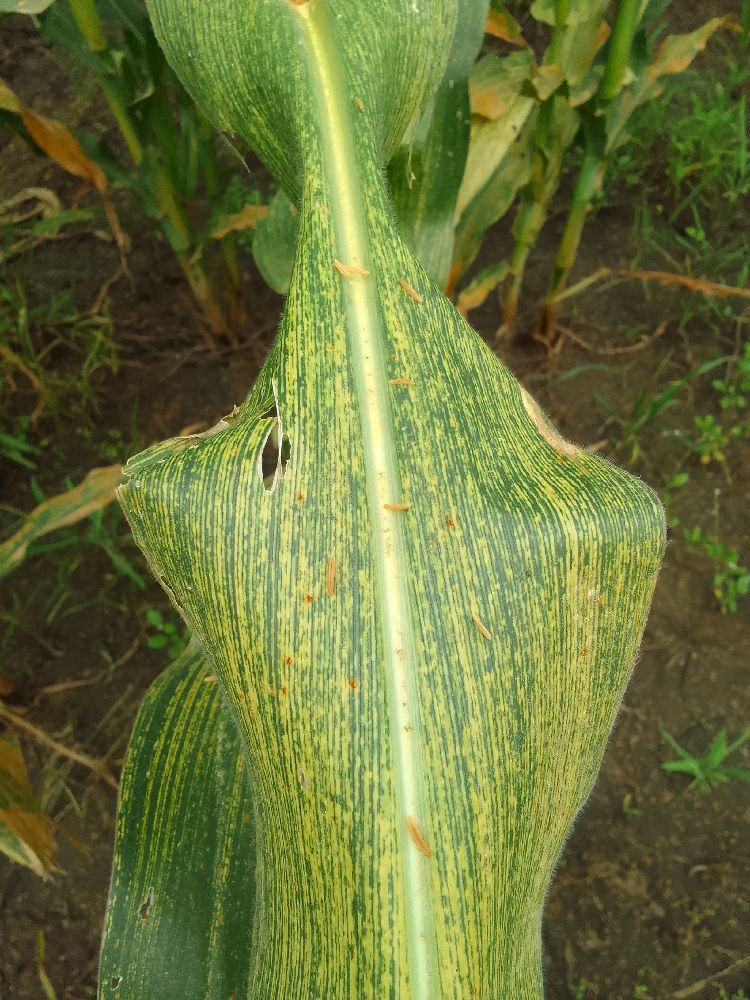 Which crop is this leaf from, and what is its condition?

maize, maize streak virus
